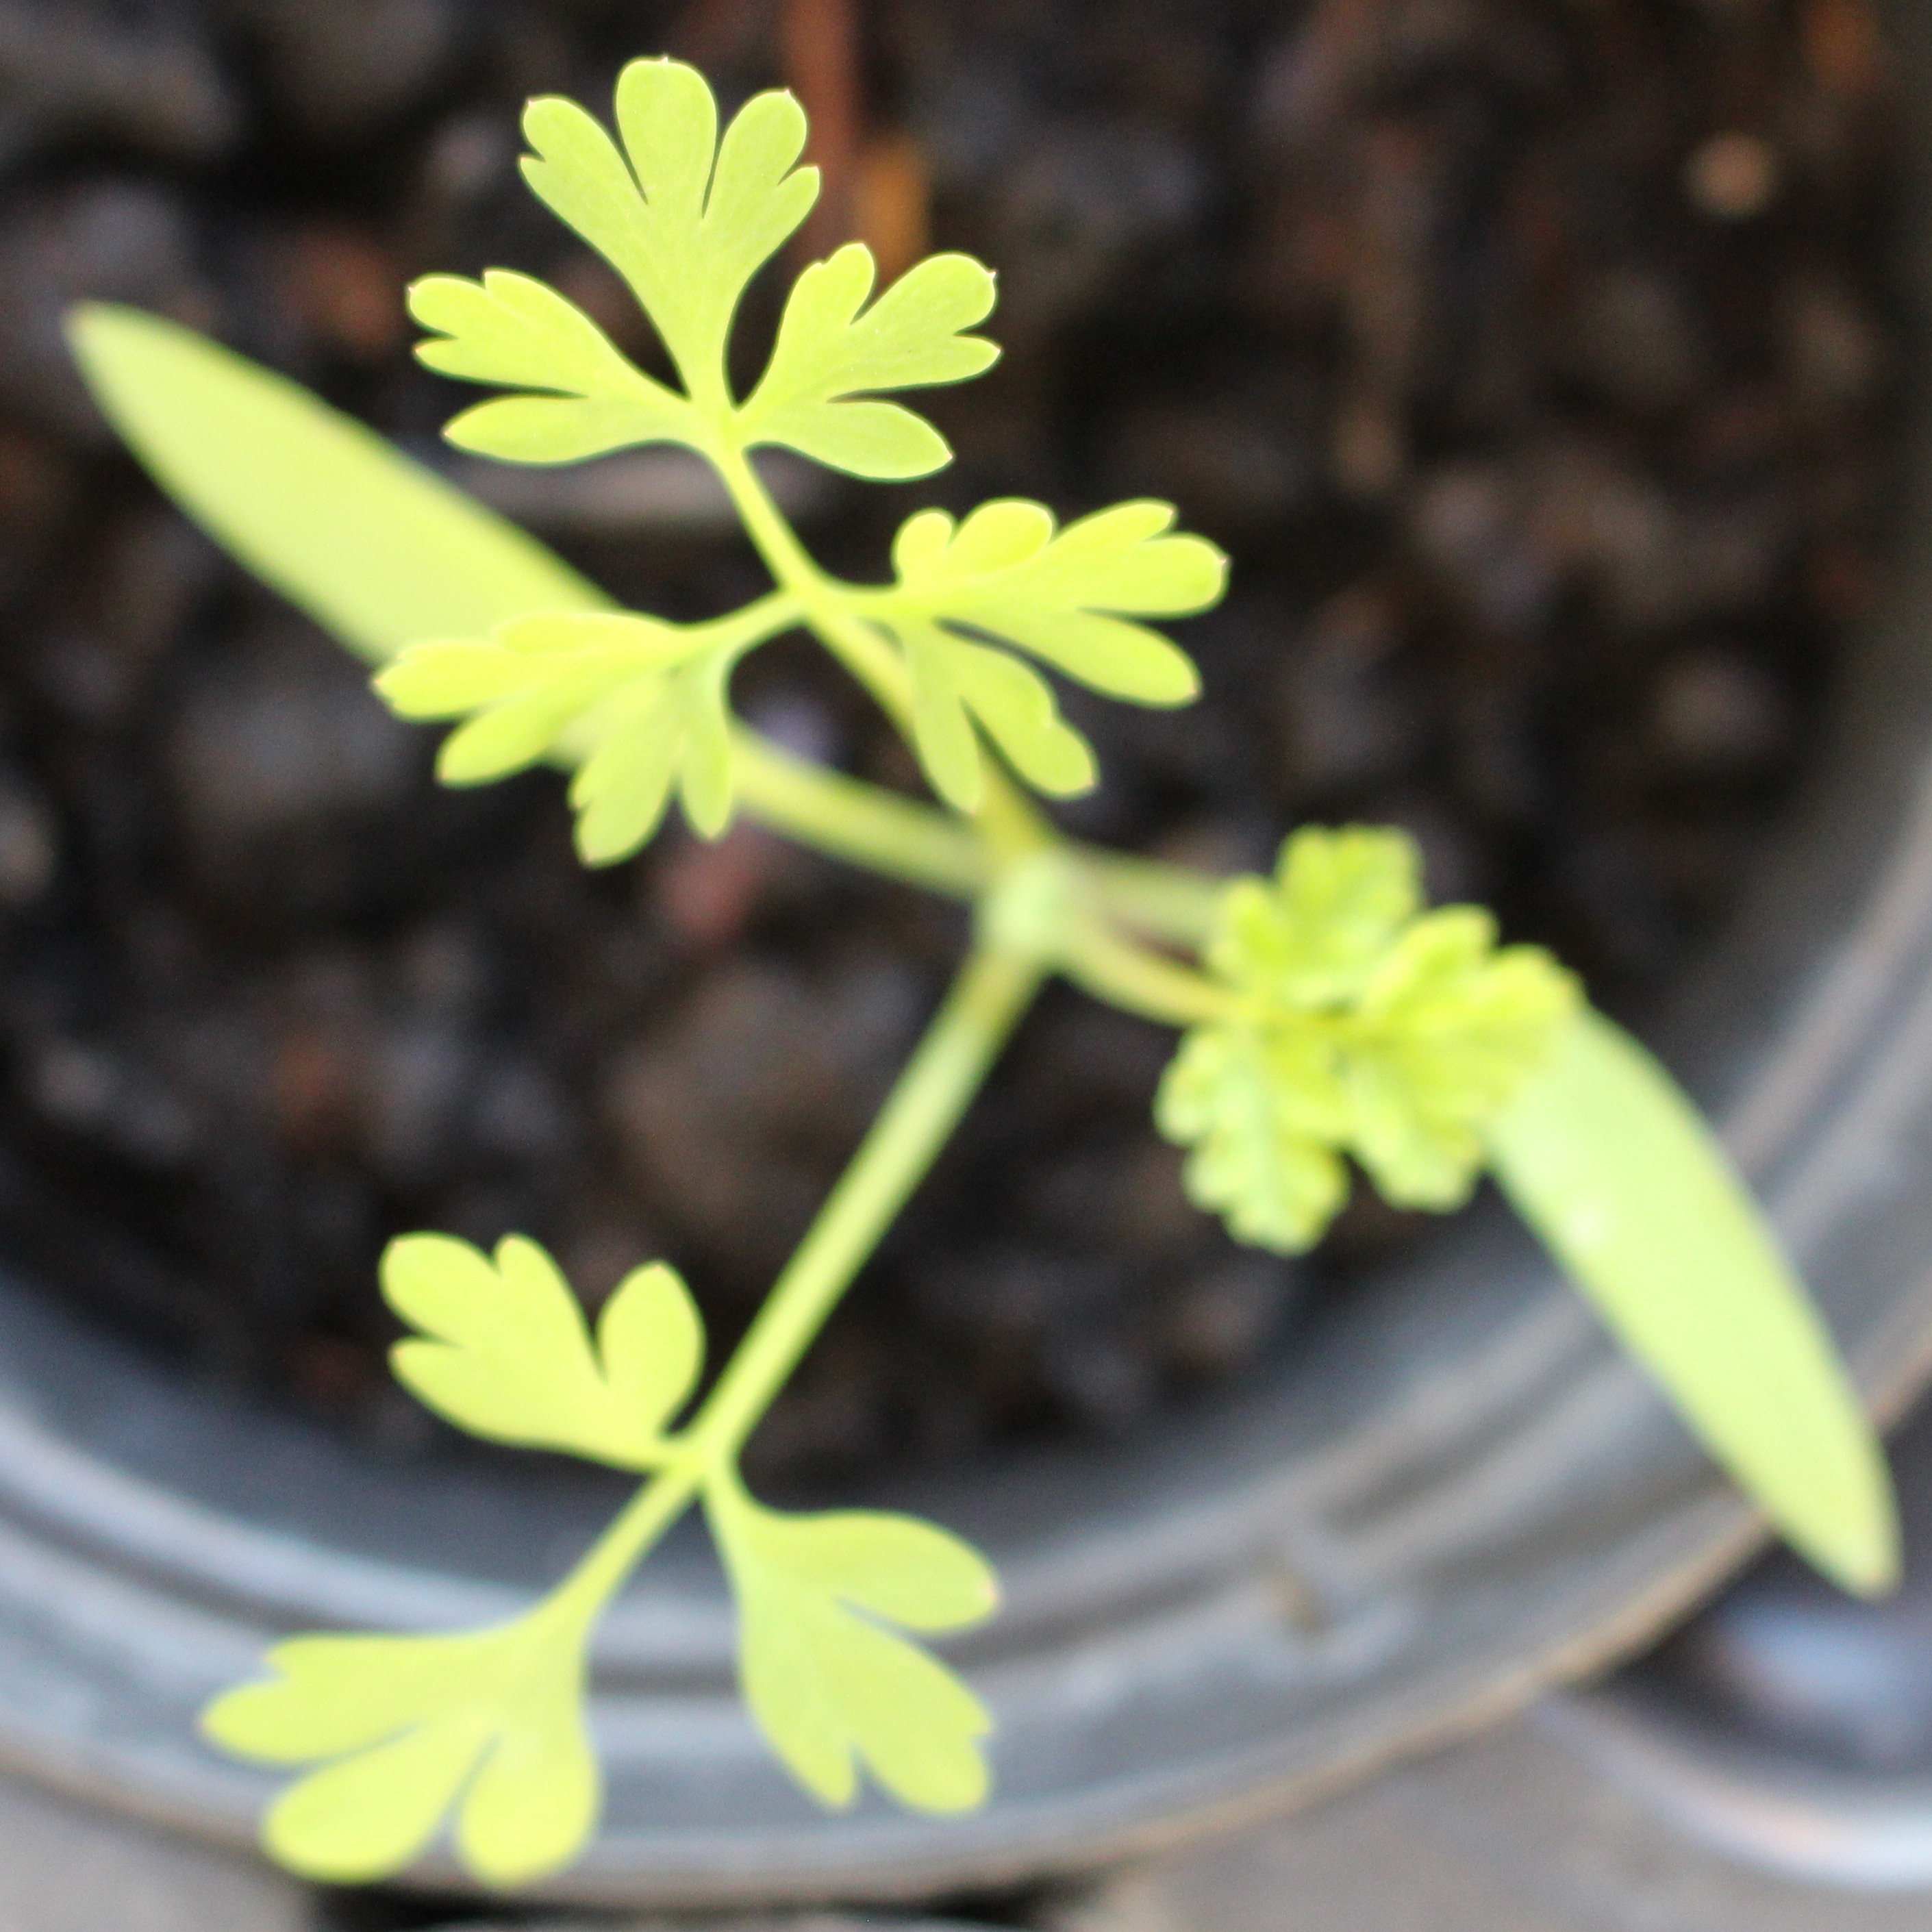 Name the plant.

Fumaria officinalis
